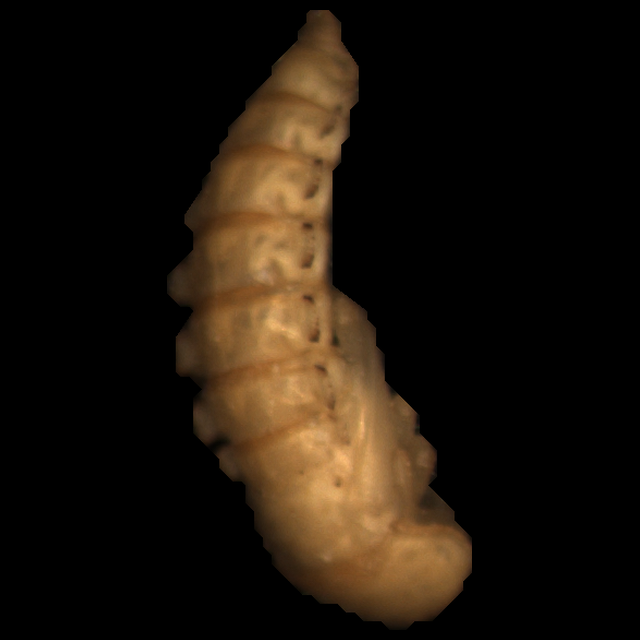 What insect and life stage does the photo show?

mealworm pupa
